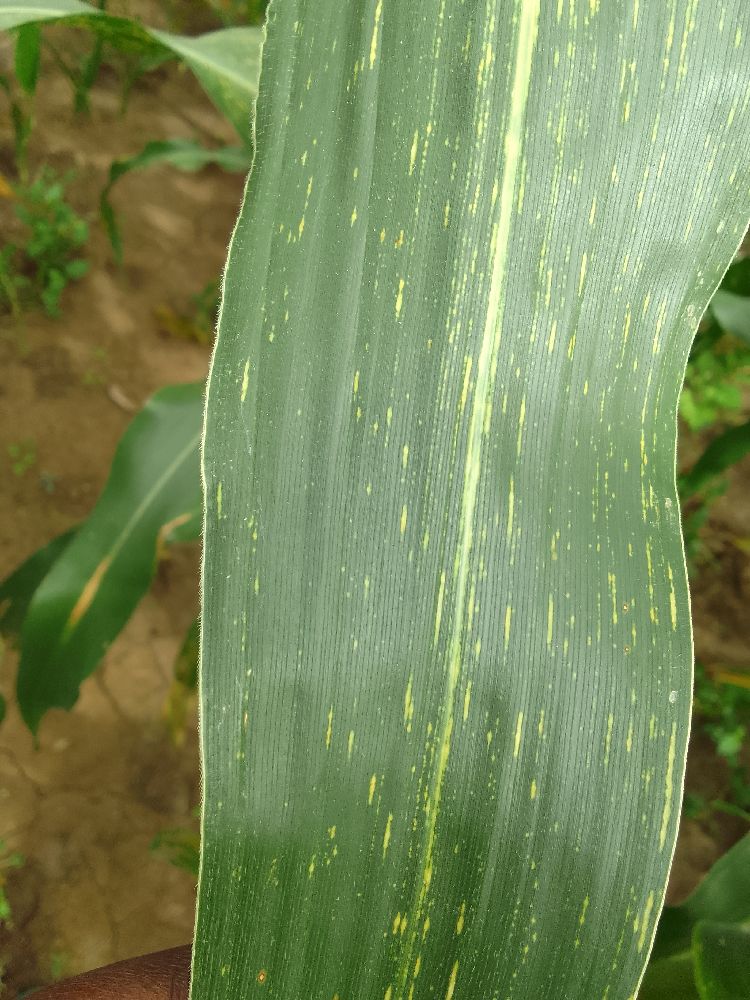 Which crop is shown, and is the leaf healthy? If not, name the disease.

maize, maize streak virus
